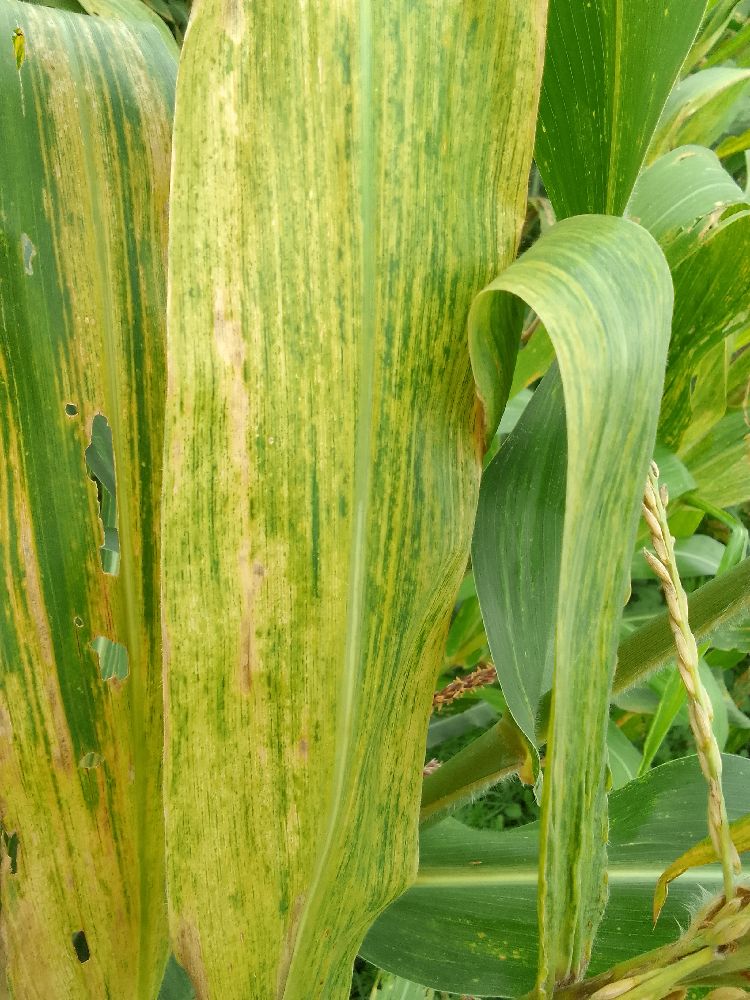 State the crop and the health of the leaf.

maize, maize lethal necrosis
